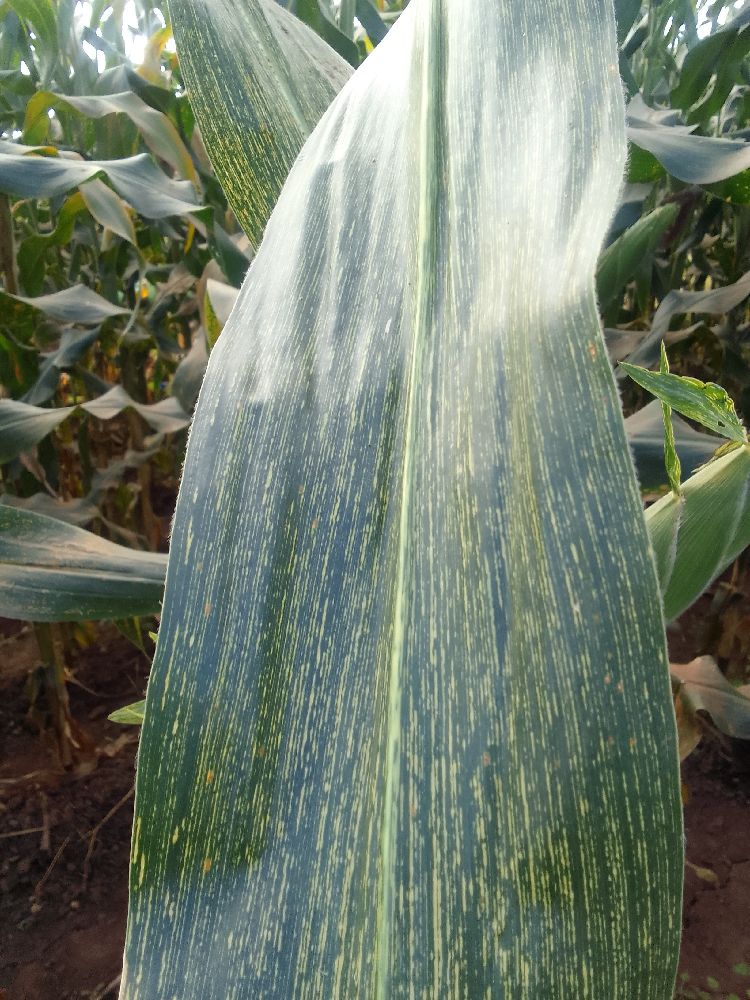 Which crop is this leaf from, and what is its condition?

maize, maize streak virus
